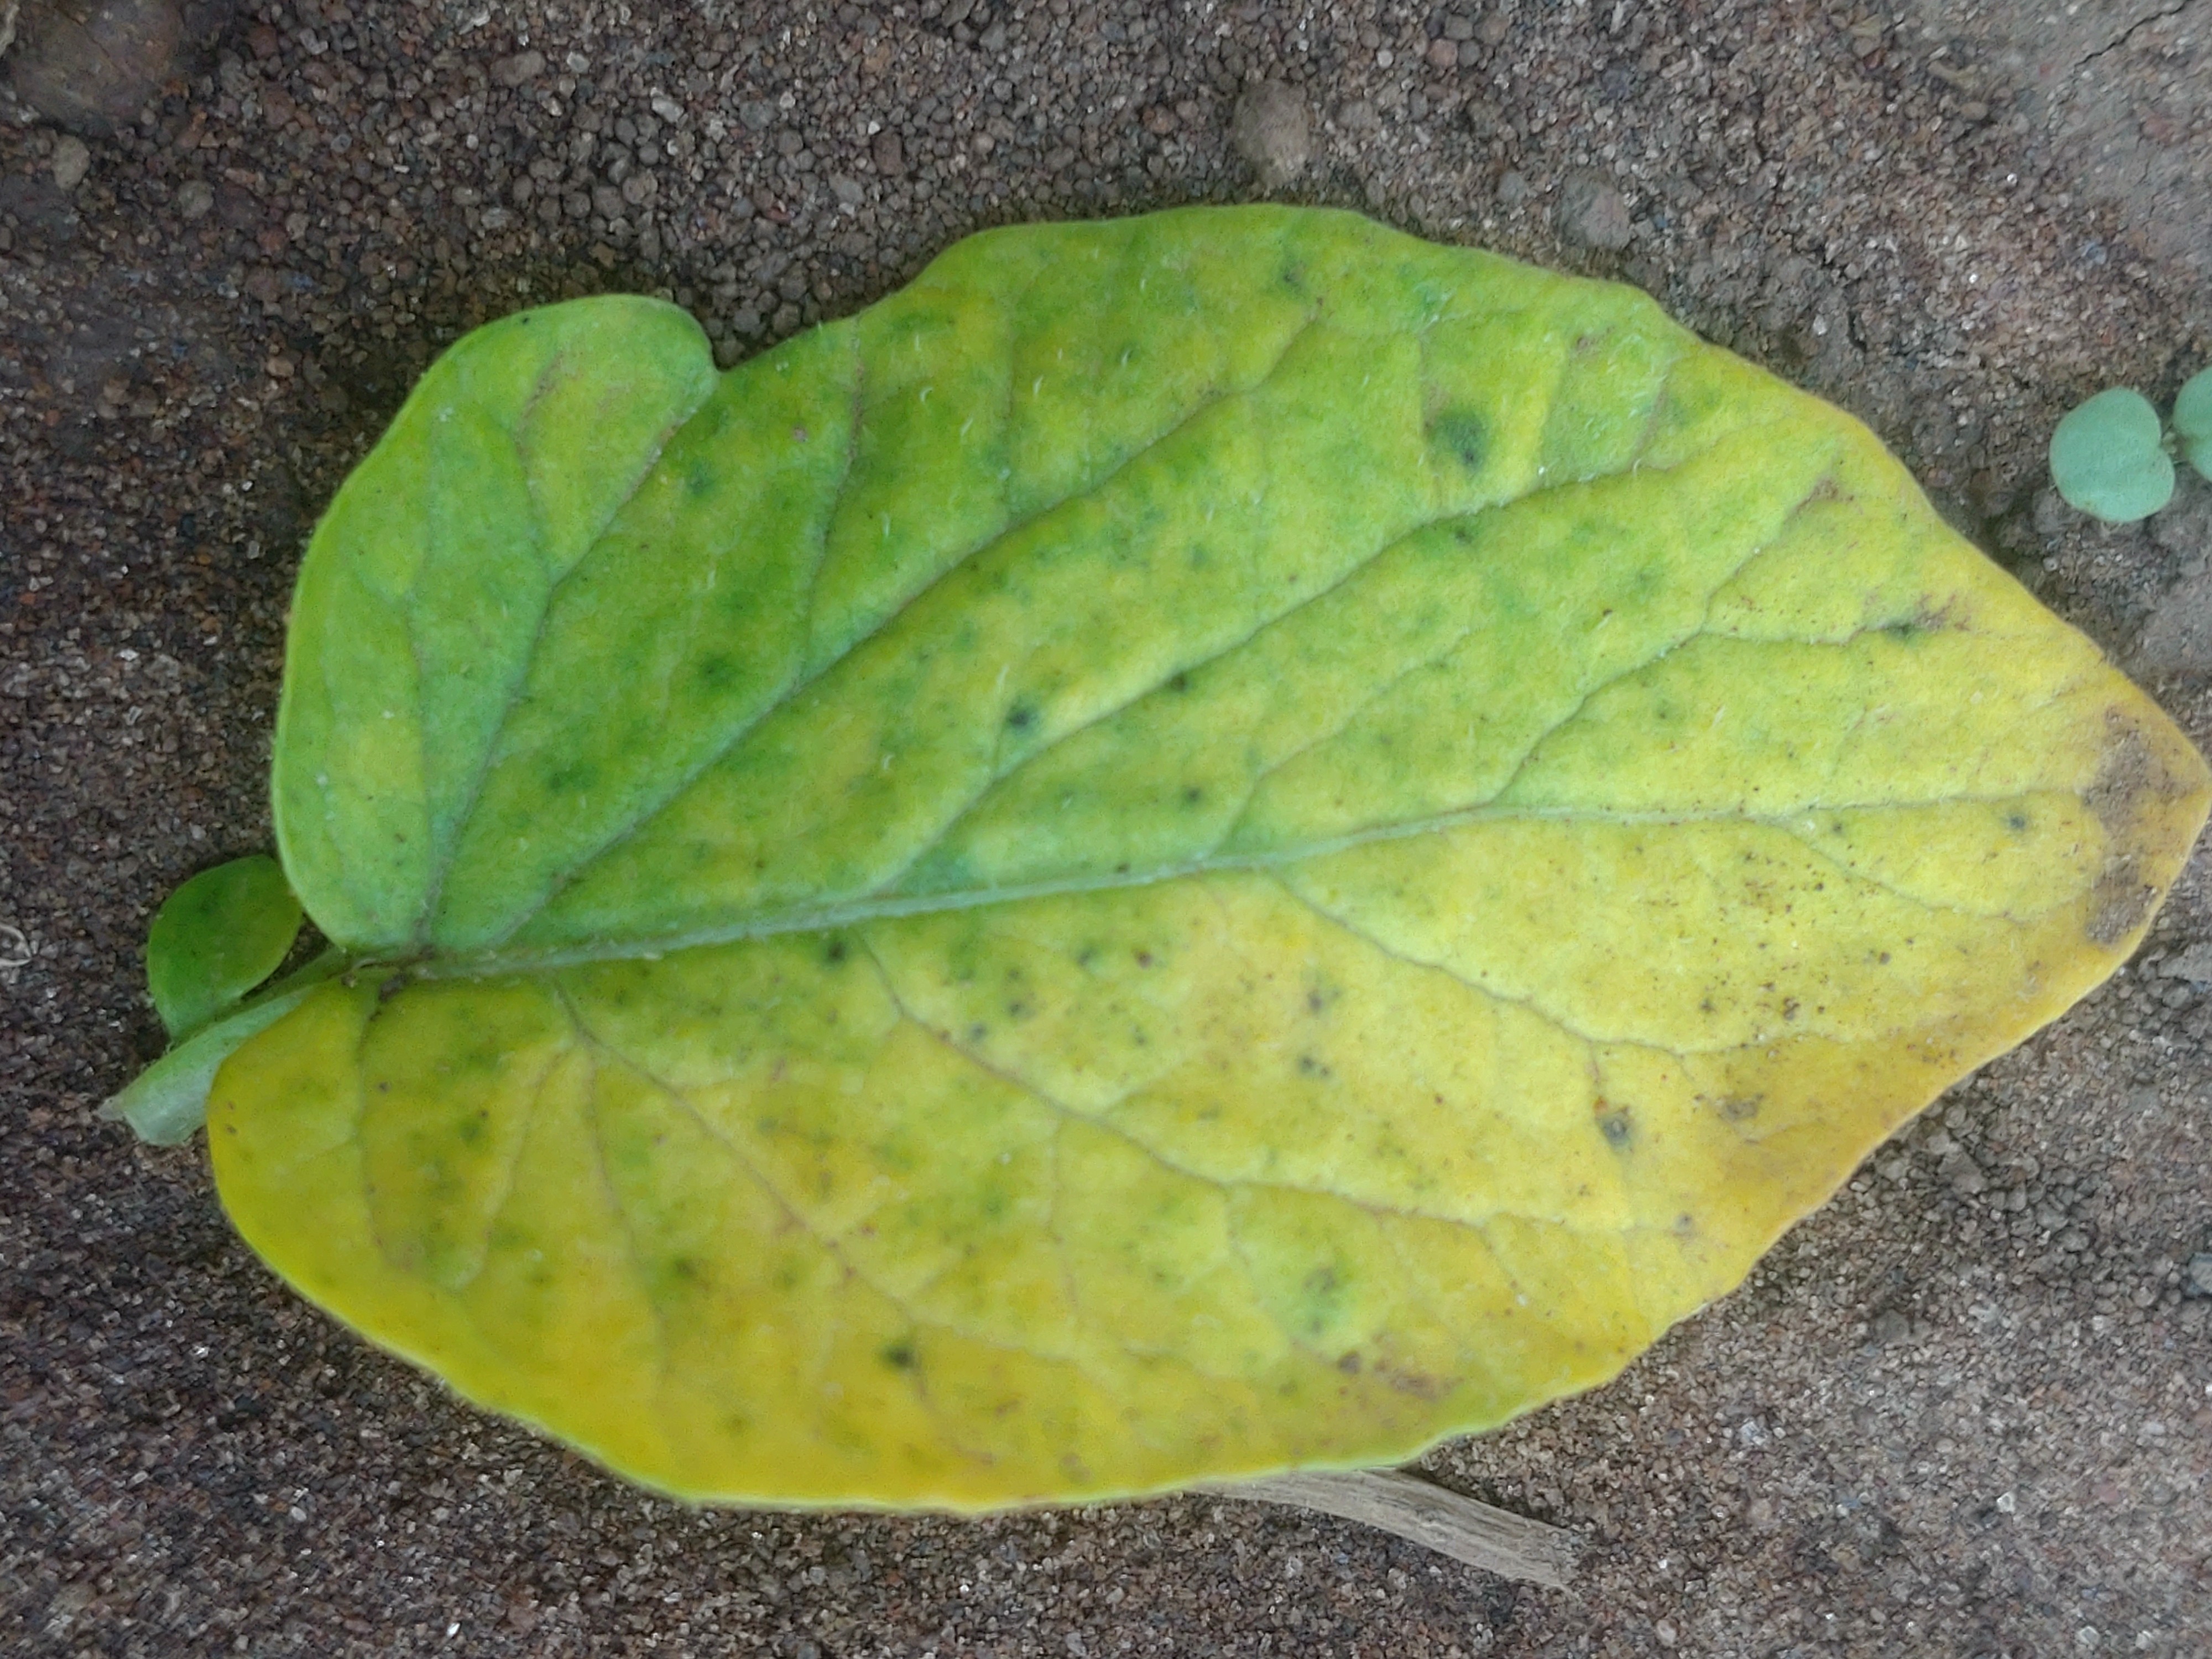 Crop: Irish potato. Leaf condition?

late blight
